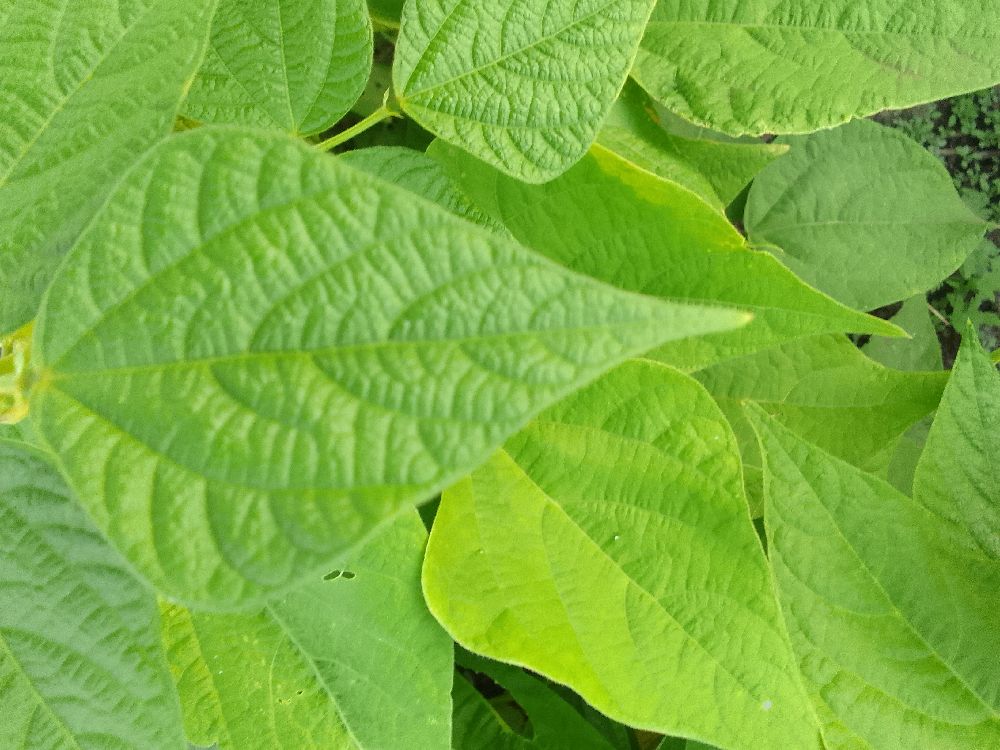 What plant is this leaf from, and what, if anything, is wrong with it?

common bean, healthy
